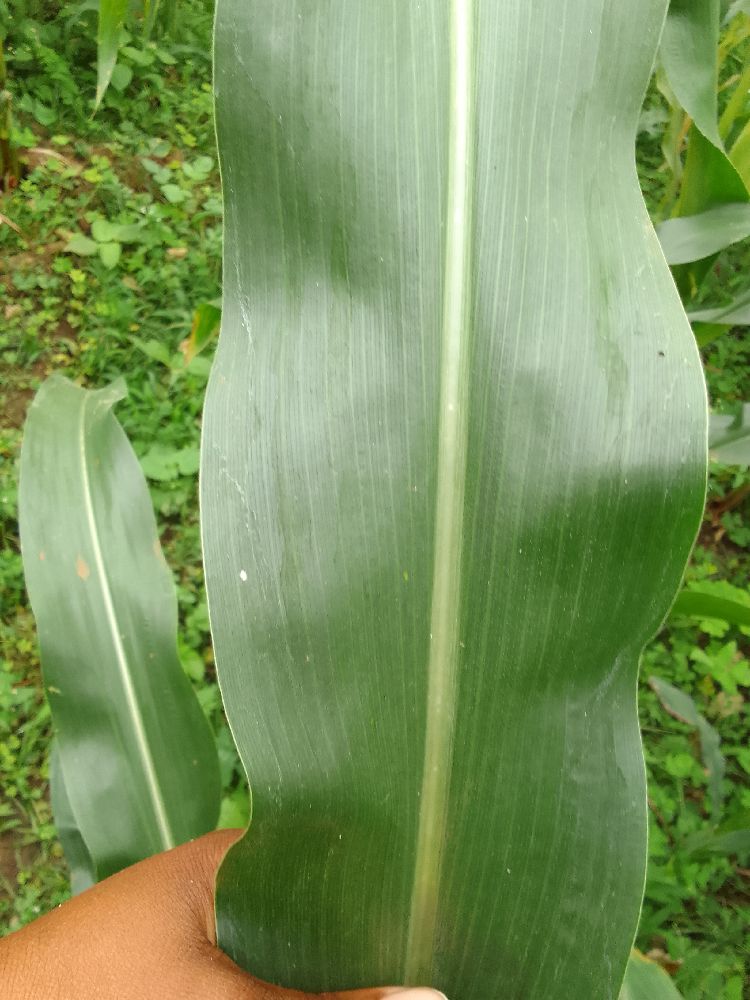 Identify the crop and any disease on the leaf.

maize, healthy
